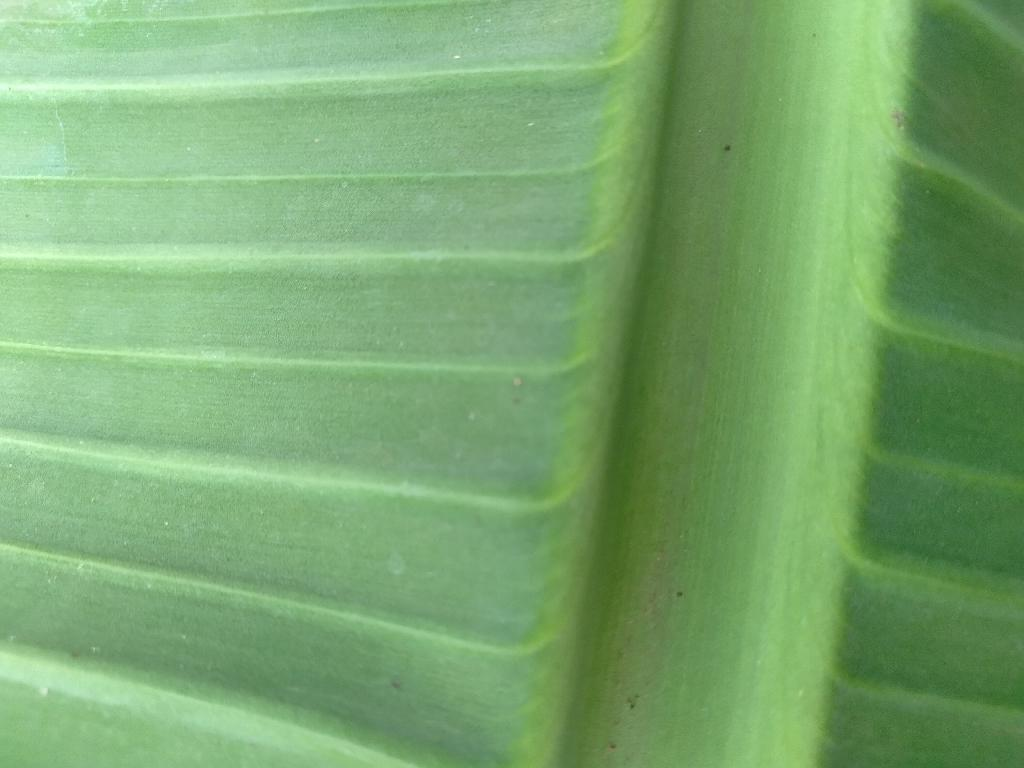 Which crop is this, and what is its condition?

banana, healthy
